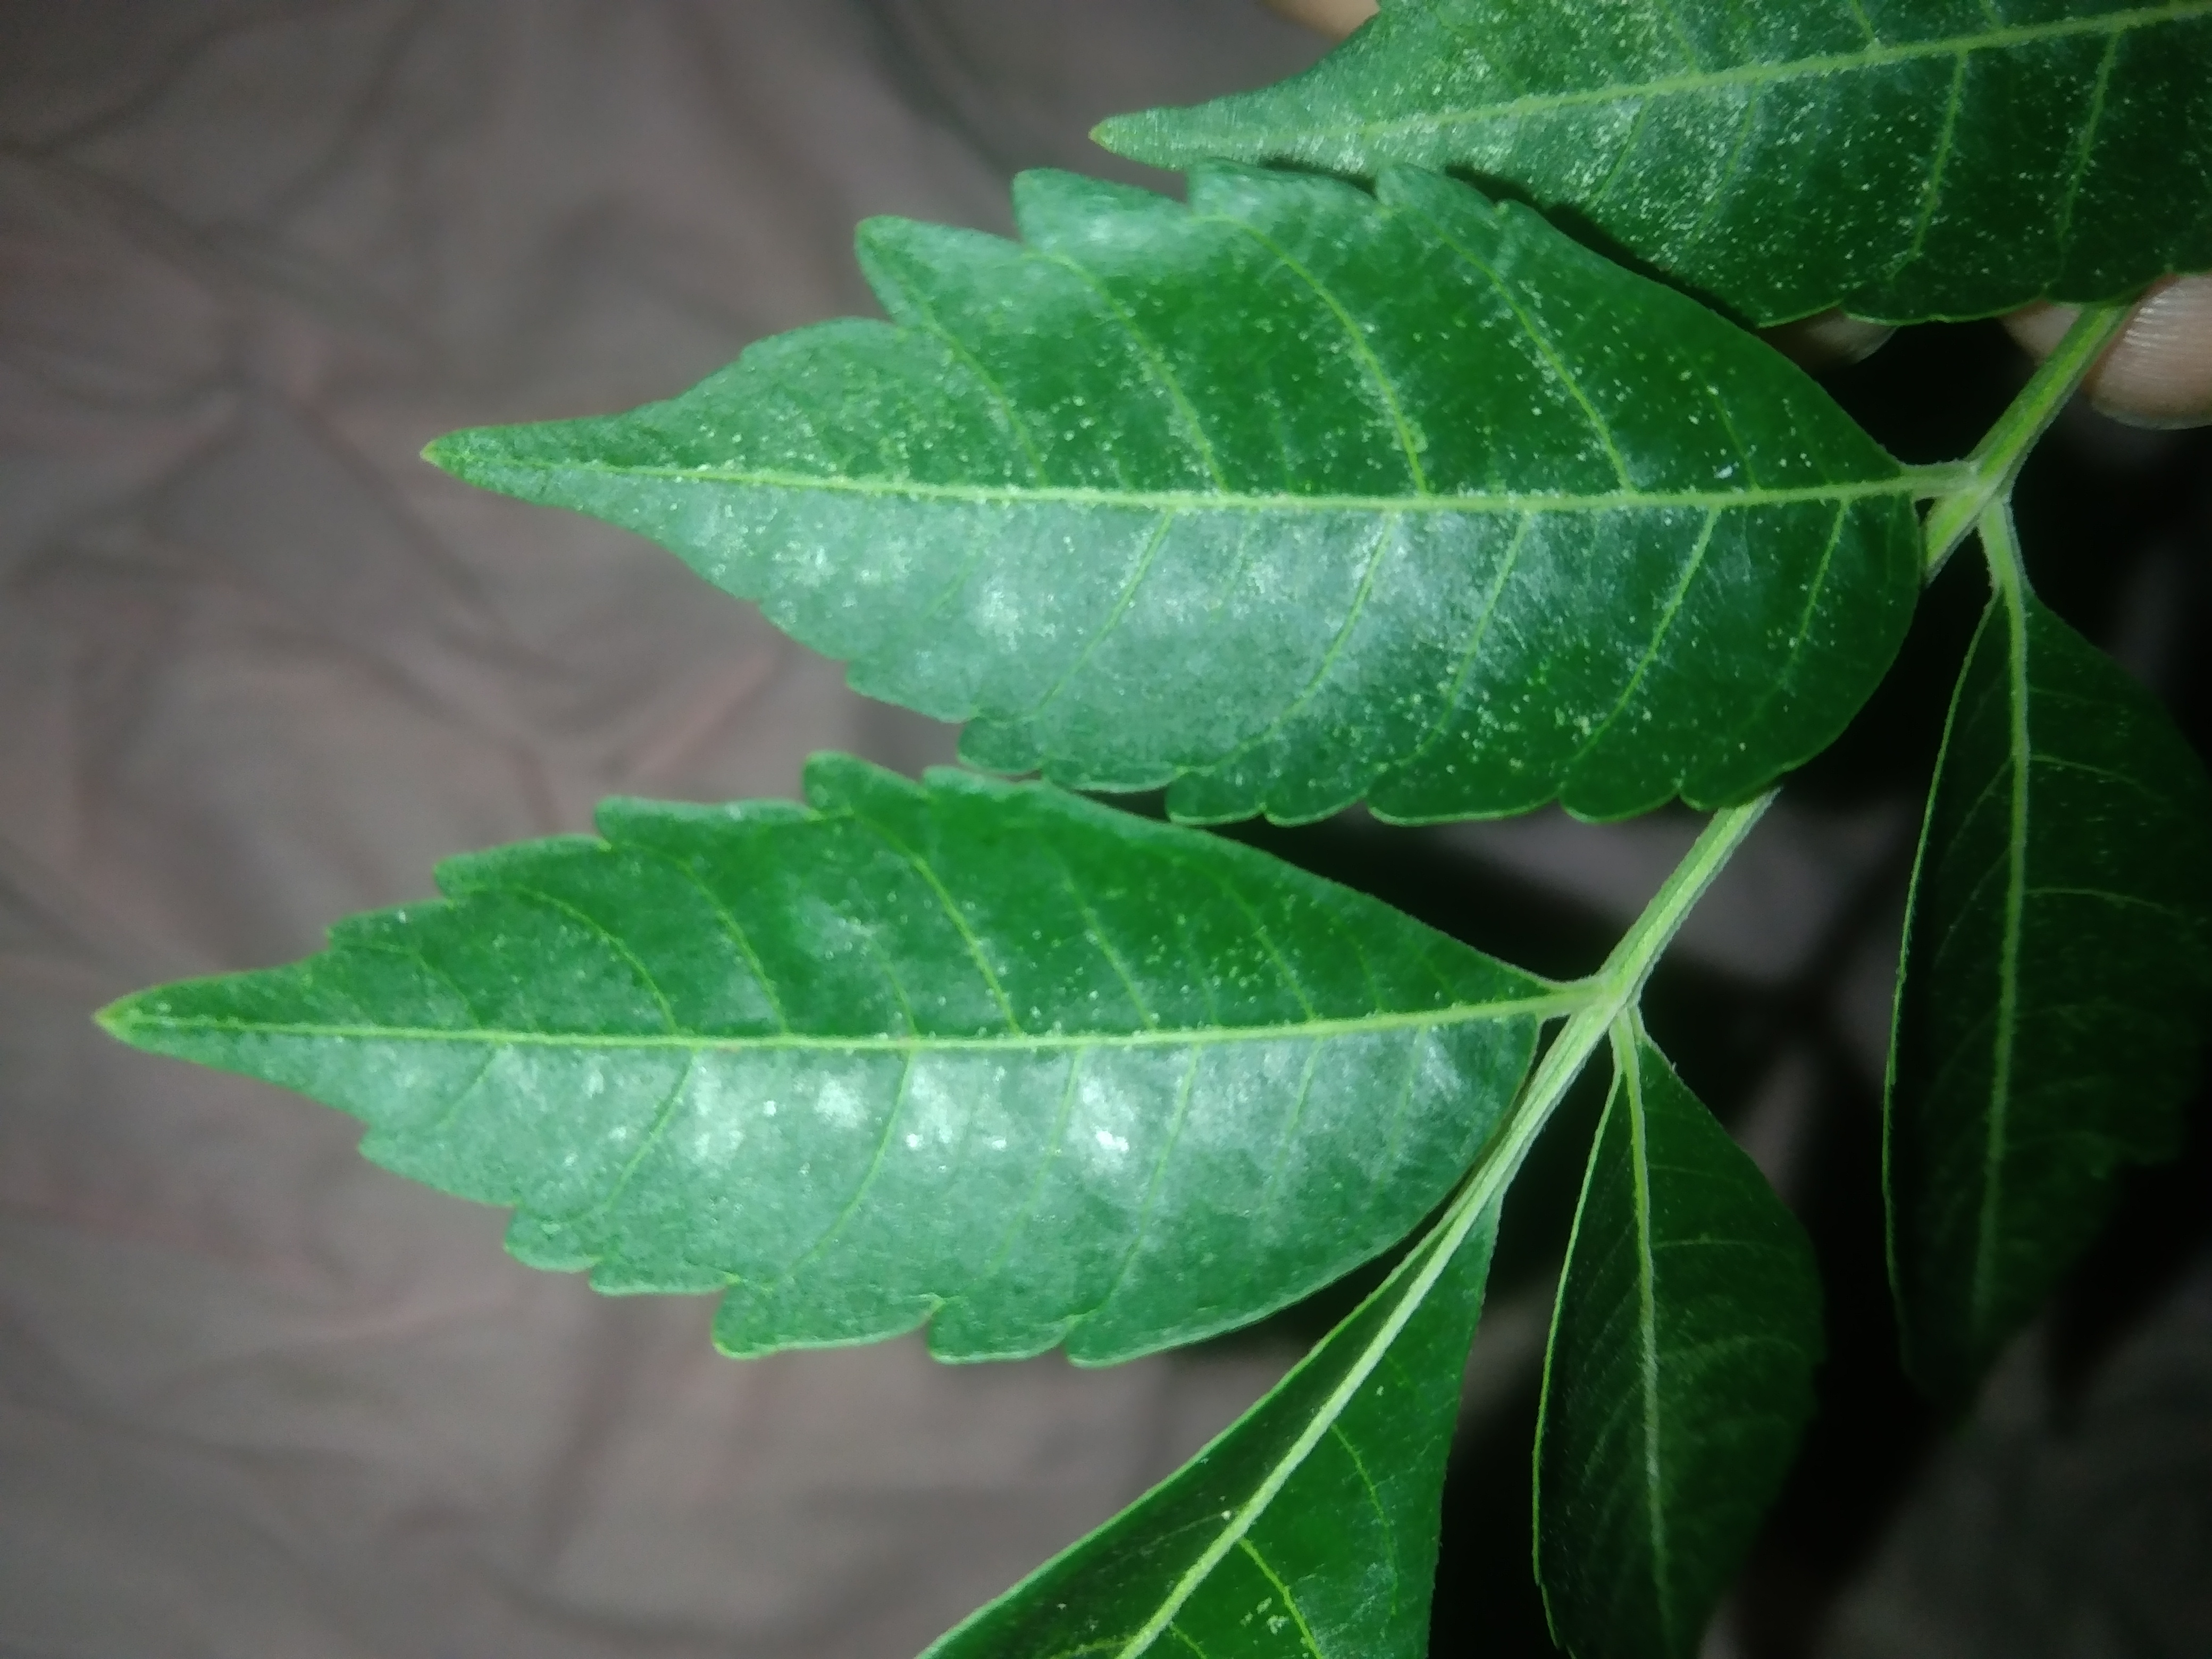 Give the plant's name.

neem
